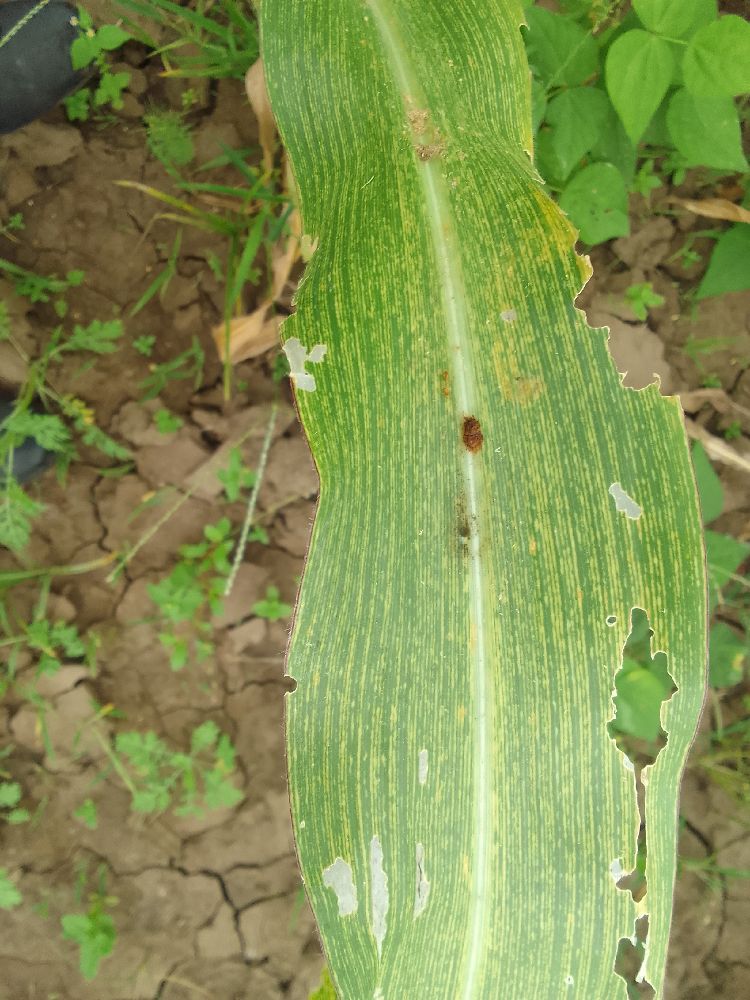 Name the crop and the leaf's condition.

maize, maize streak virus
